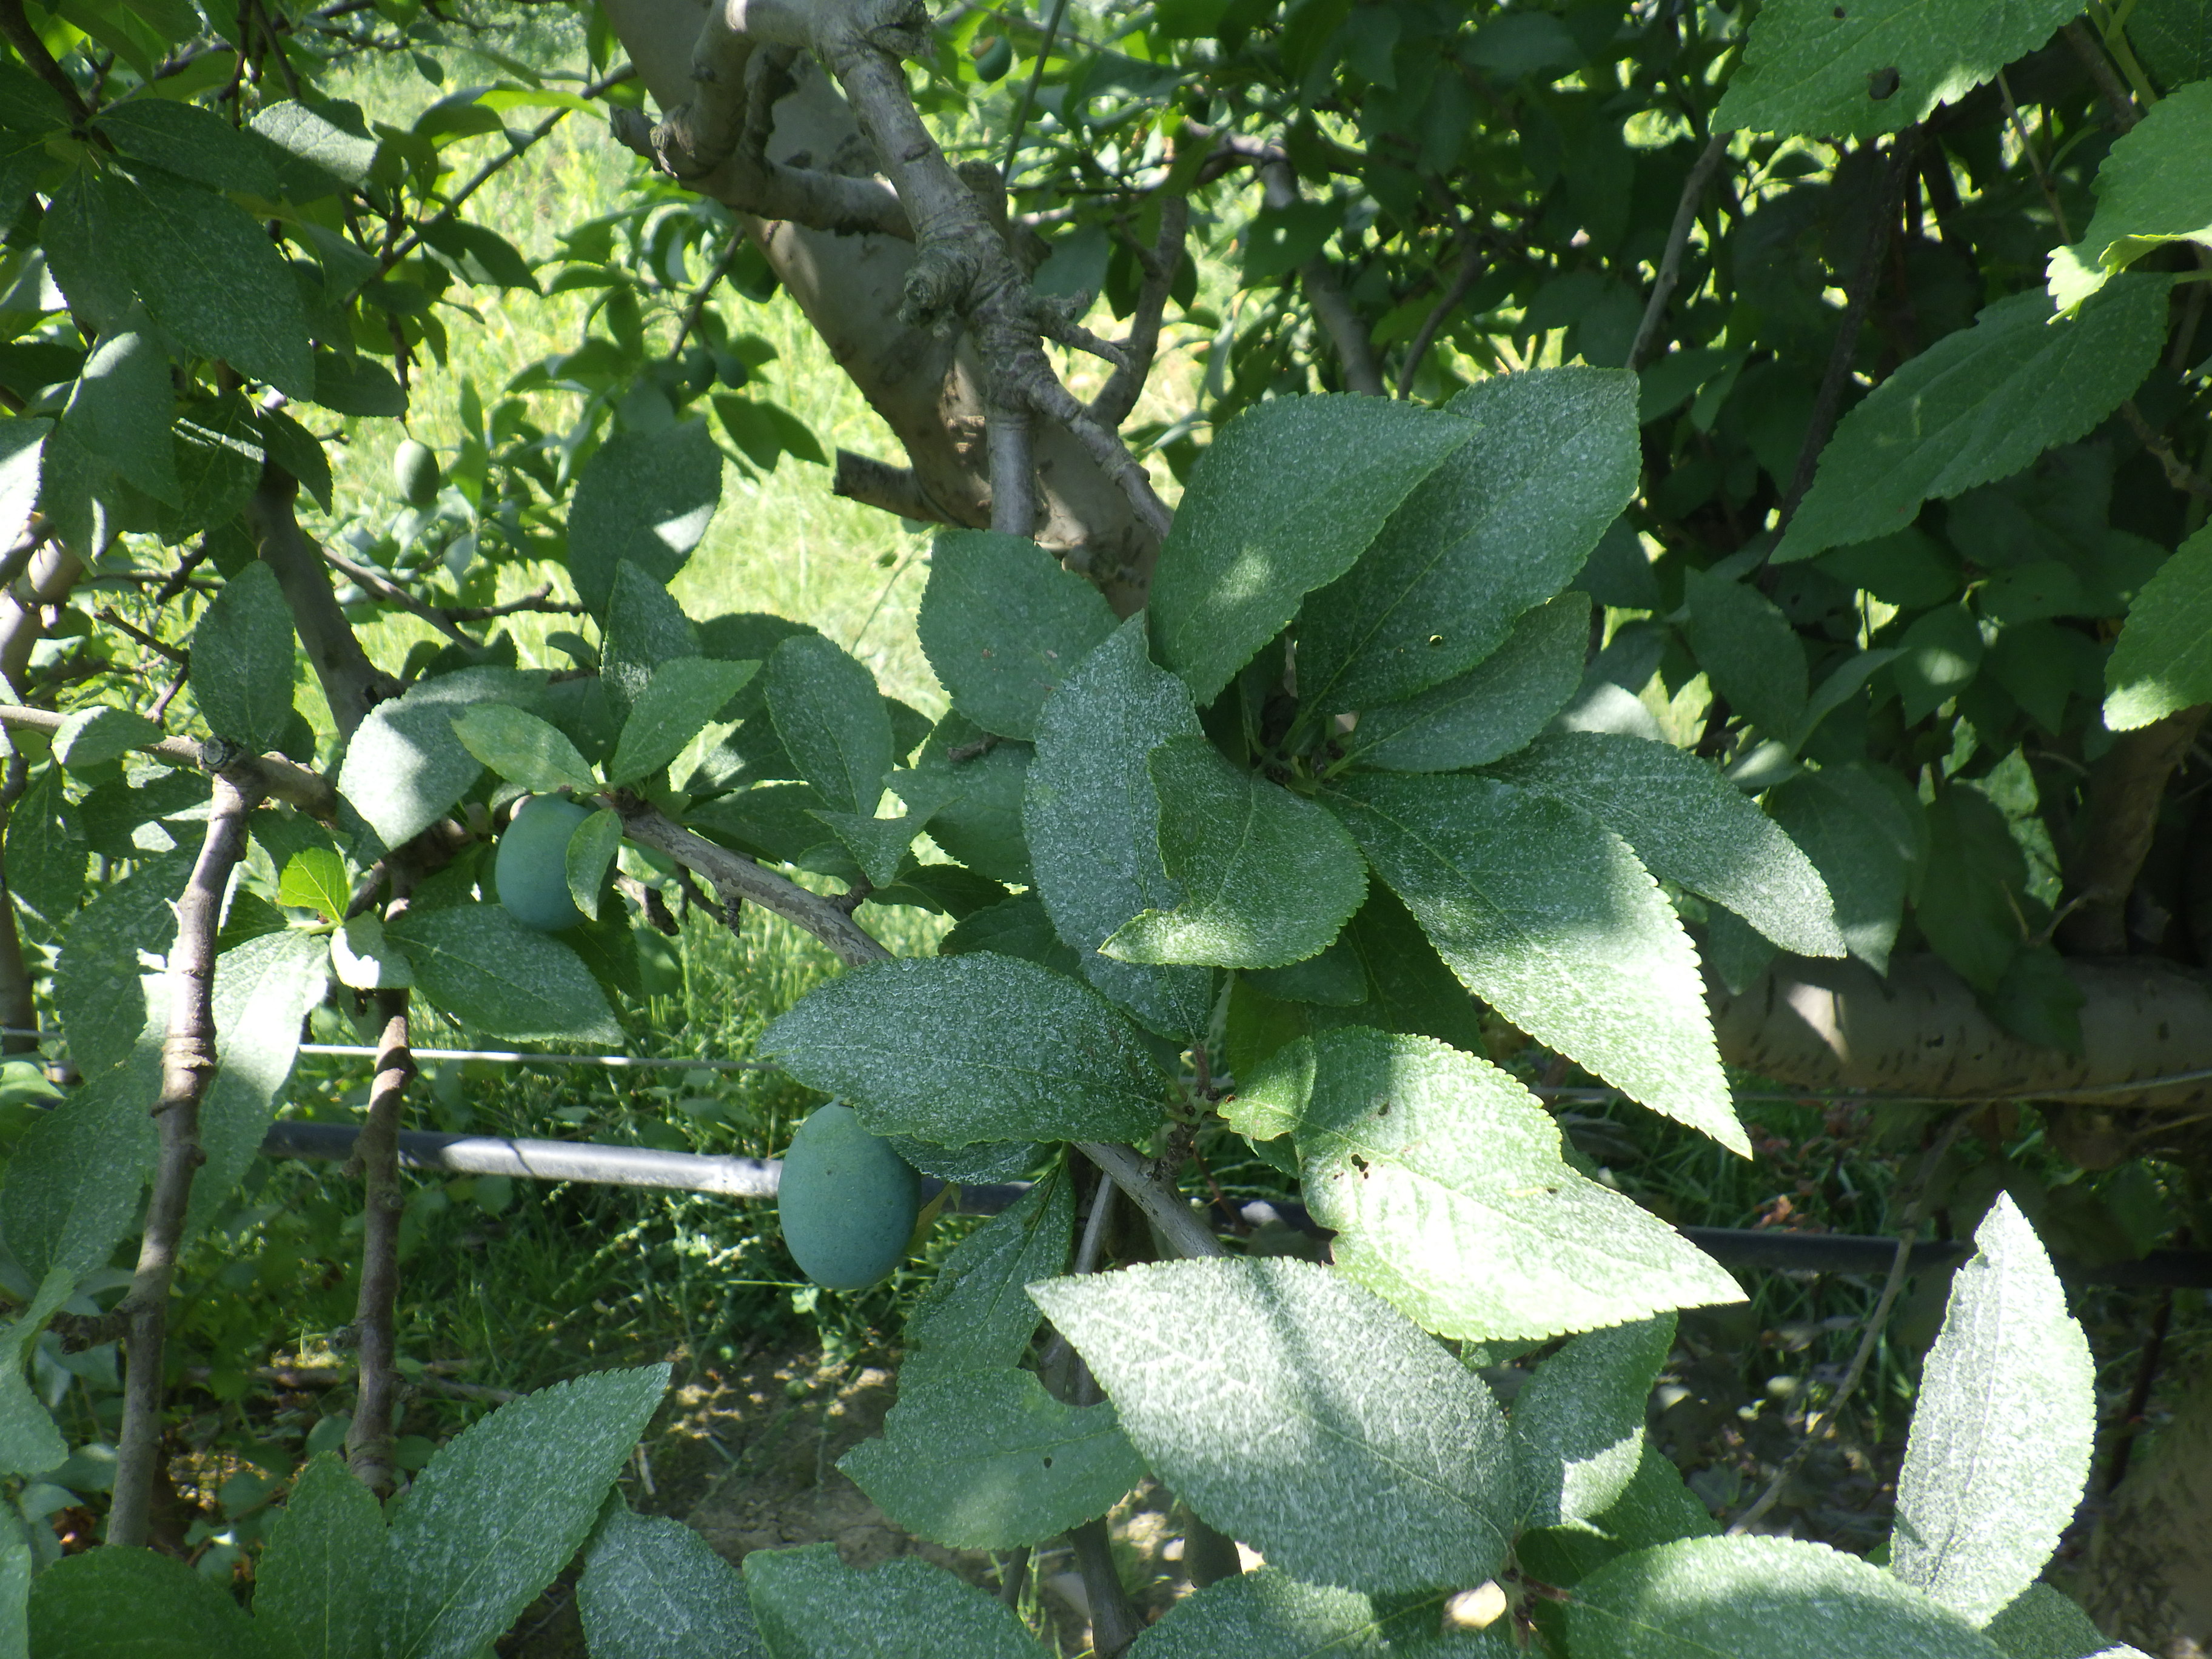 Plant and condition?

plum, shot hole disease
